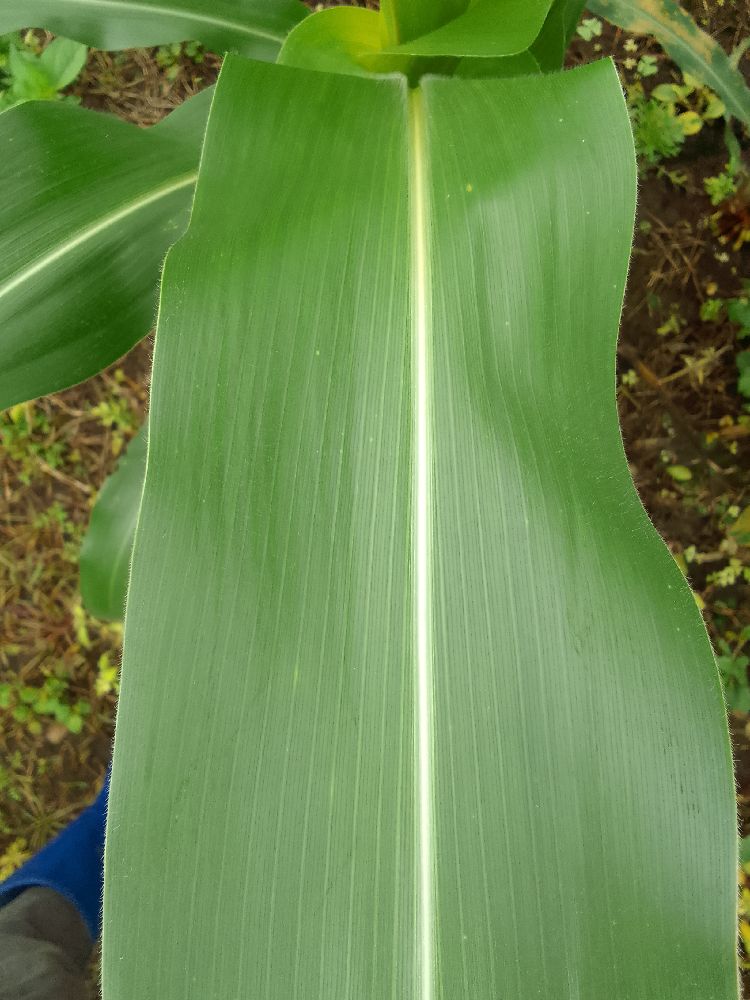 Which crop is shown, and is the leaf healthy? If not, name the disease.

maize, healthy
